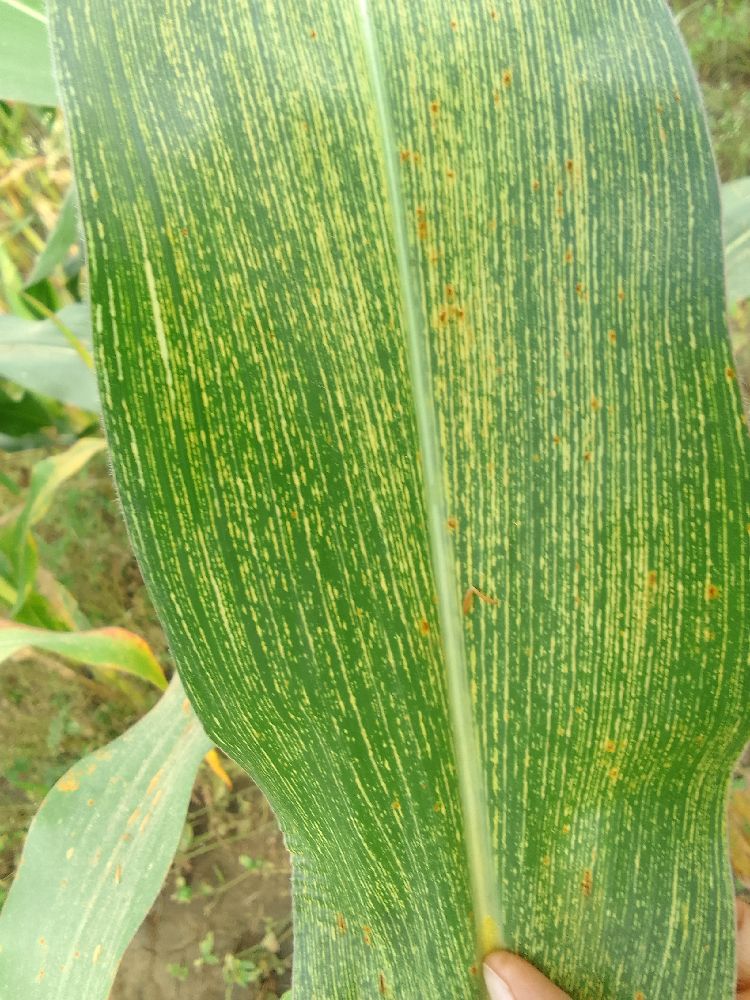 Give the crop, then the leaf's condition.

maize, maize streak virus
